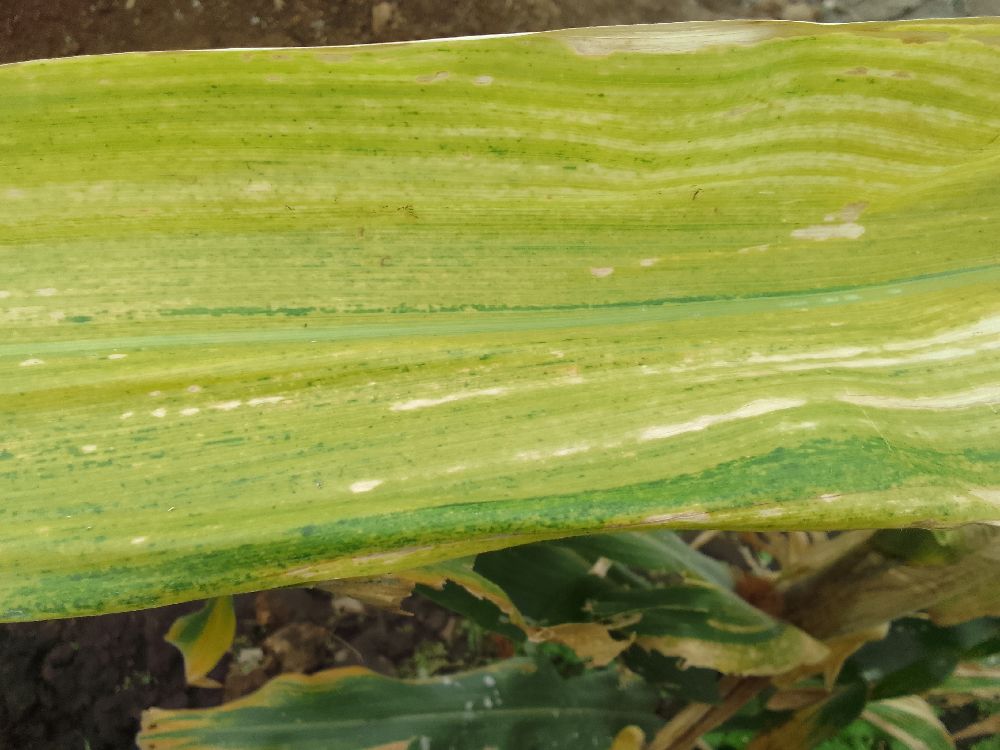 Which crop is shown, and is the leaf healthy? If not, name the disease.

maize, maize lethal necrosis
